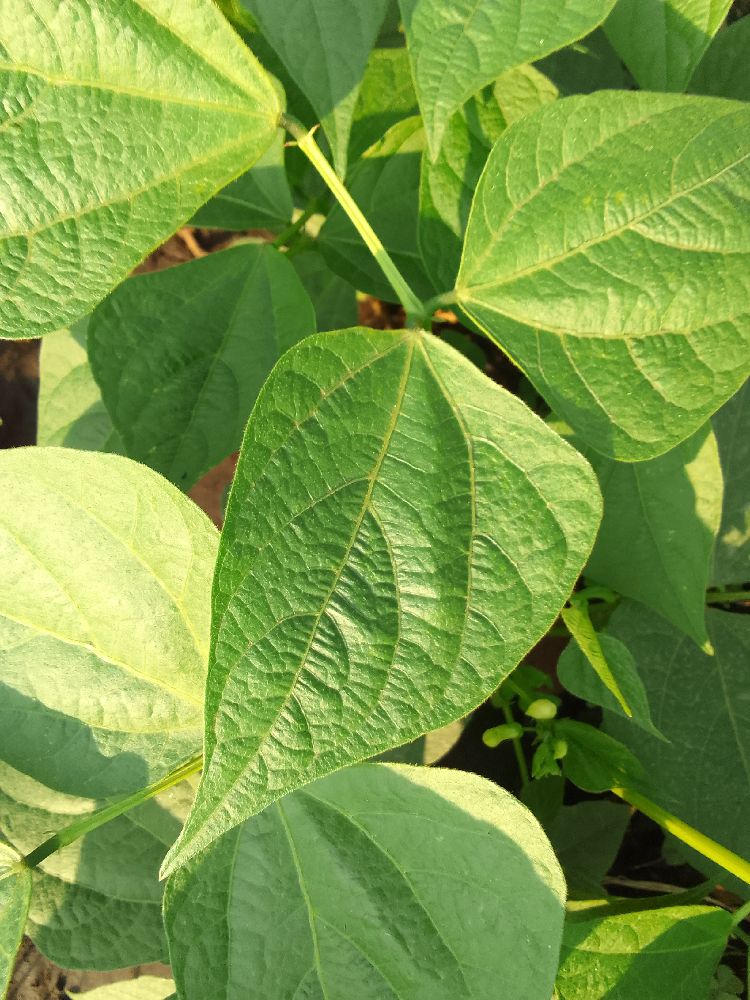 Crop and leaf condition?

common bean, healthy
